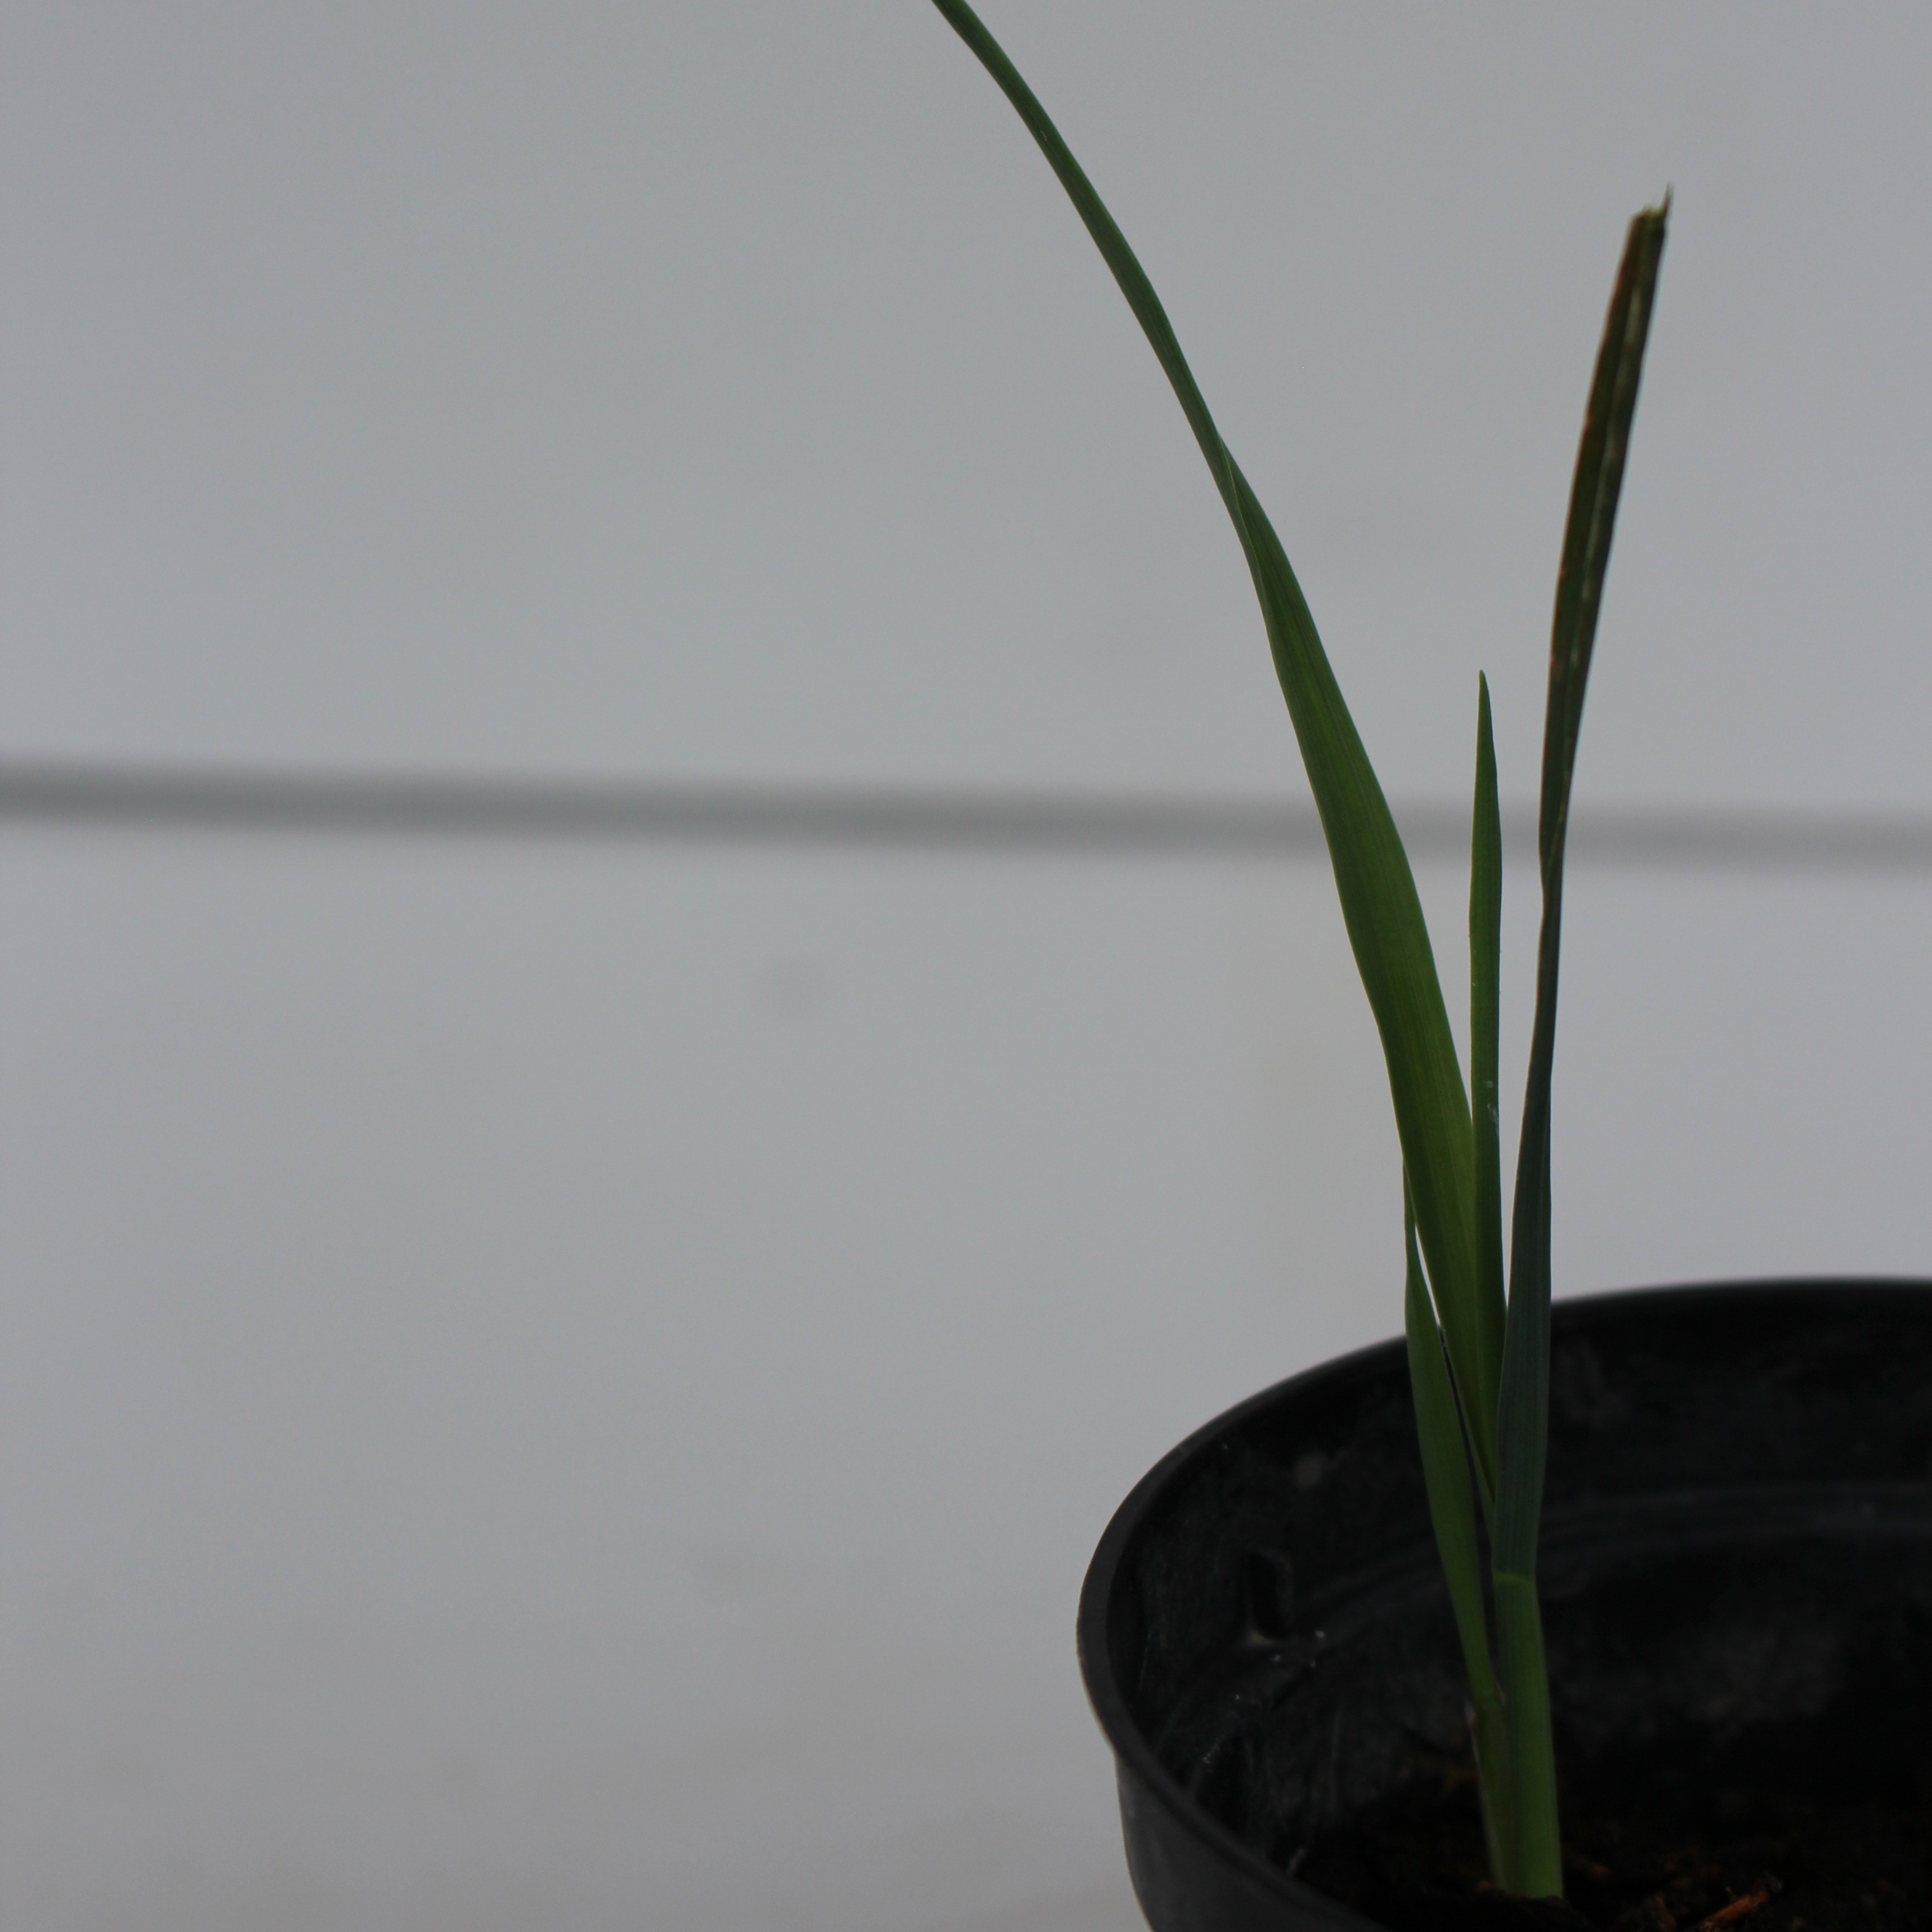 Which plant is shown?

Avena sterilis
